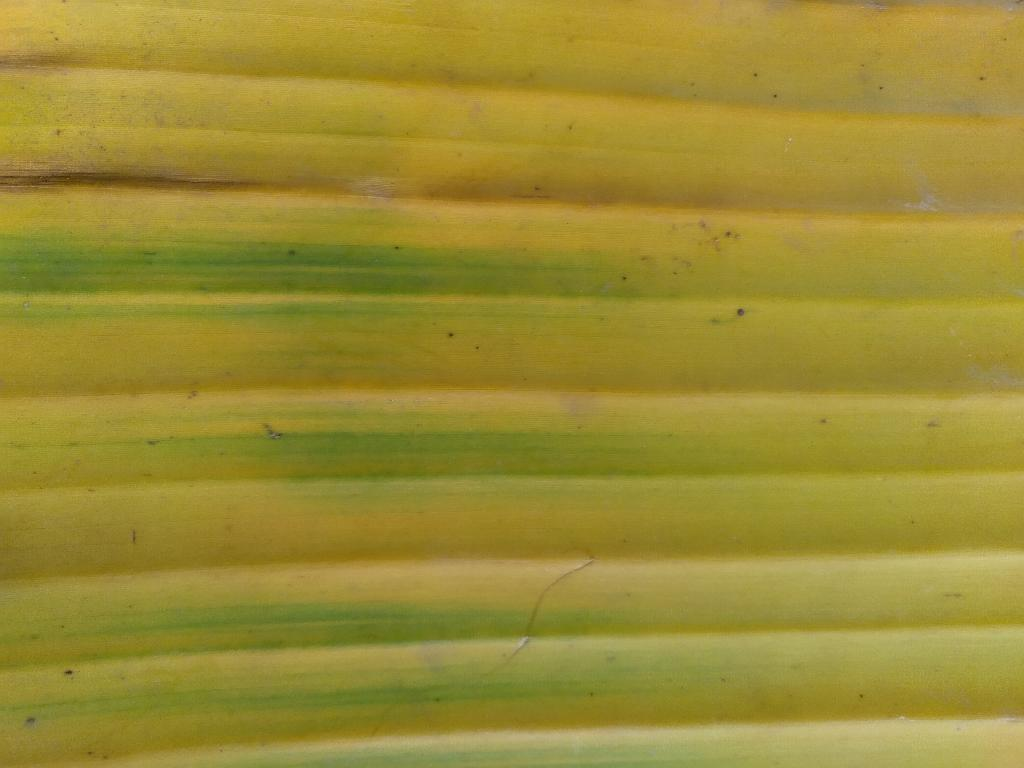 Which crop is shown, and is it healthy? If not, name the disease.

banana, fusarium wilt race 1
